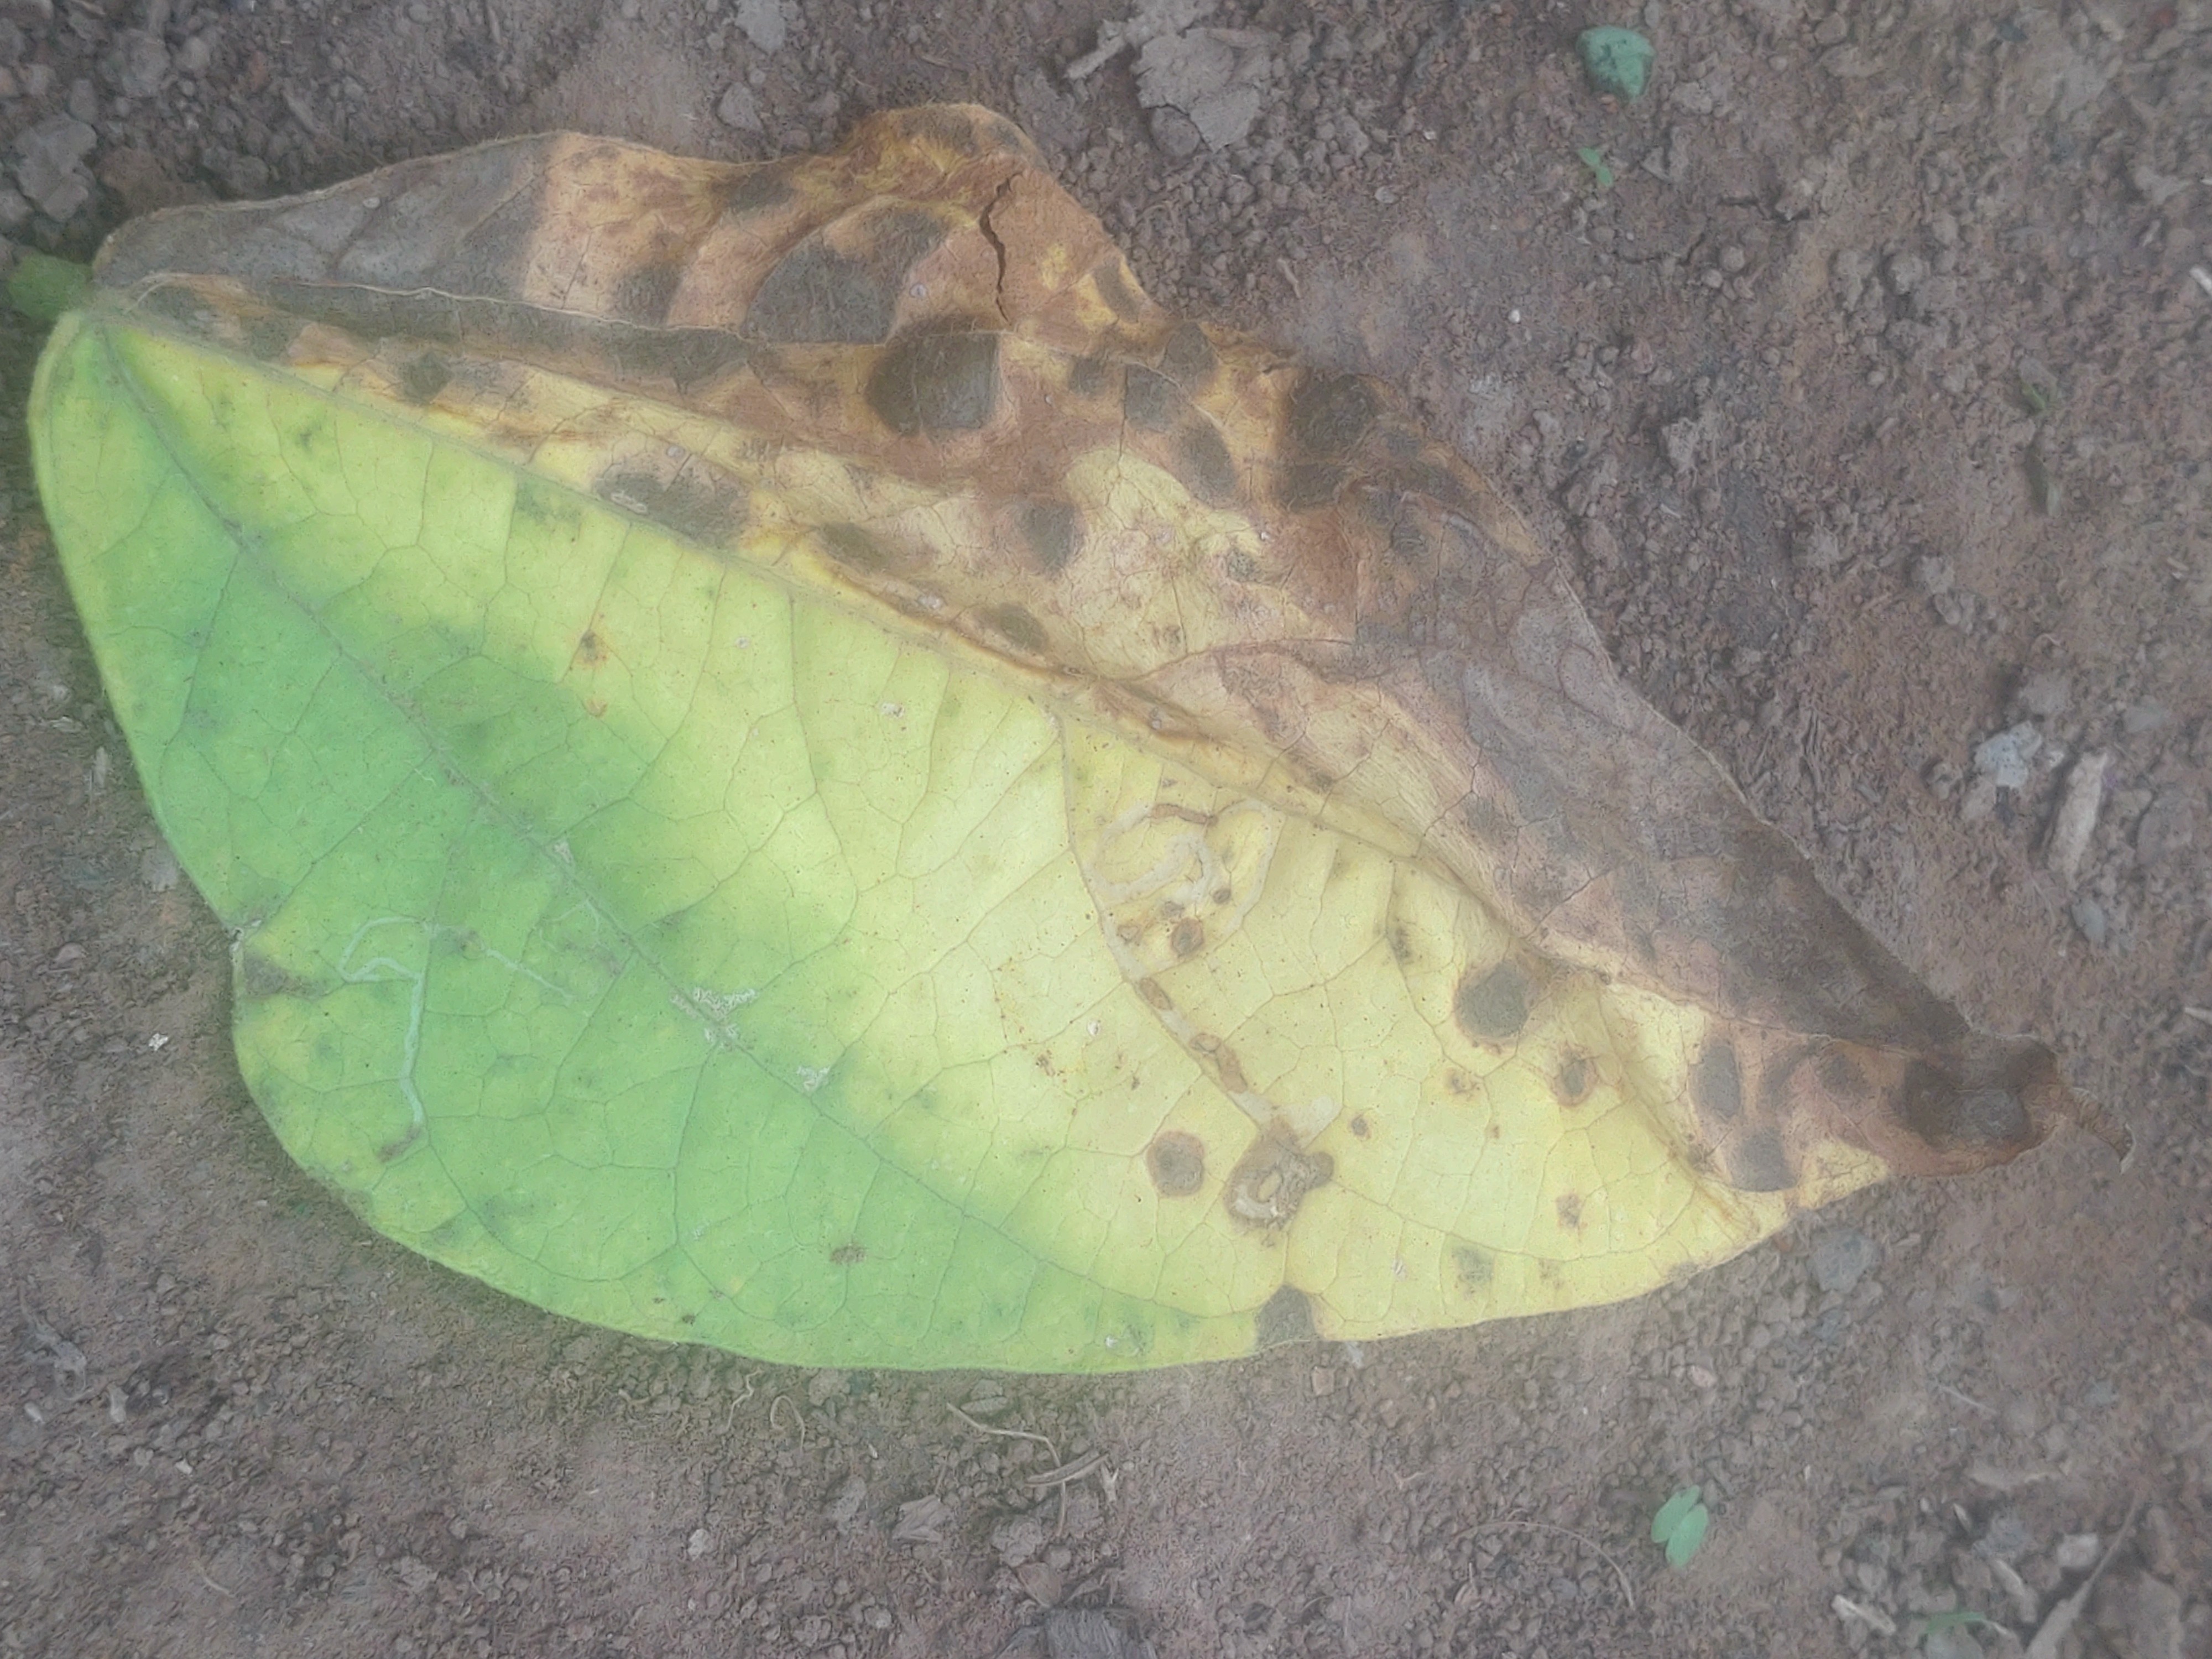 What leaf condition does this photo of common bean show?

anthracnose
